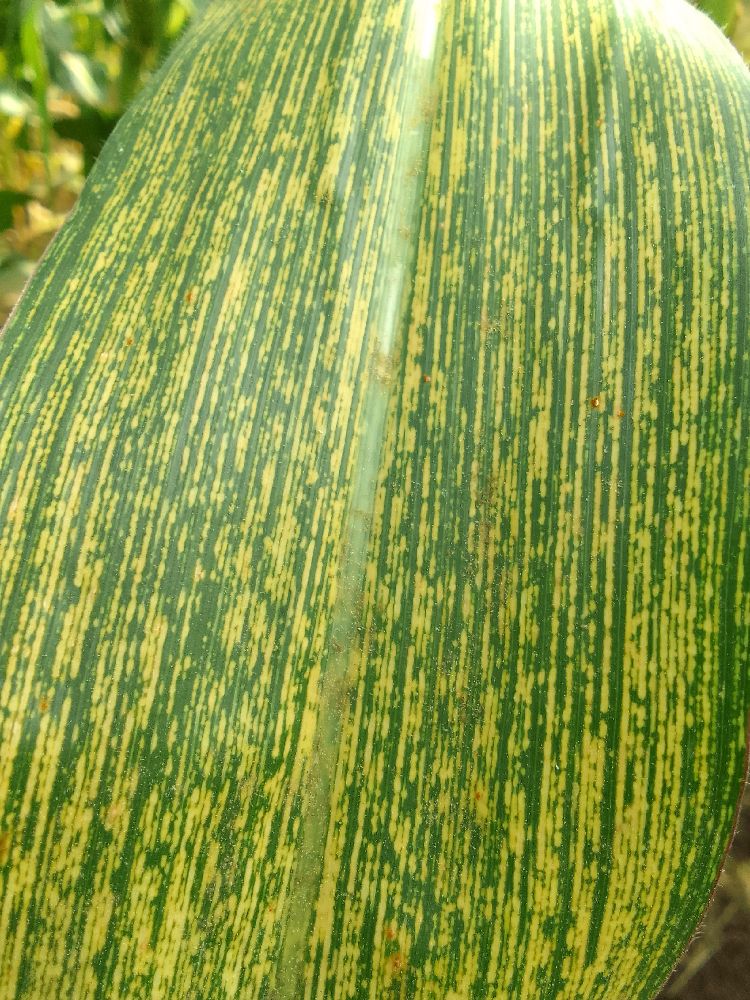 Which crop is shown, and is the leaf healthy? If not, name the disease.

maize, maize streak virus
